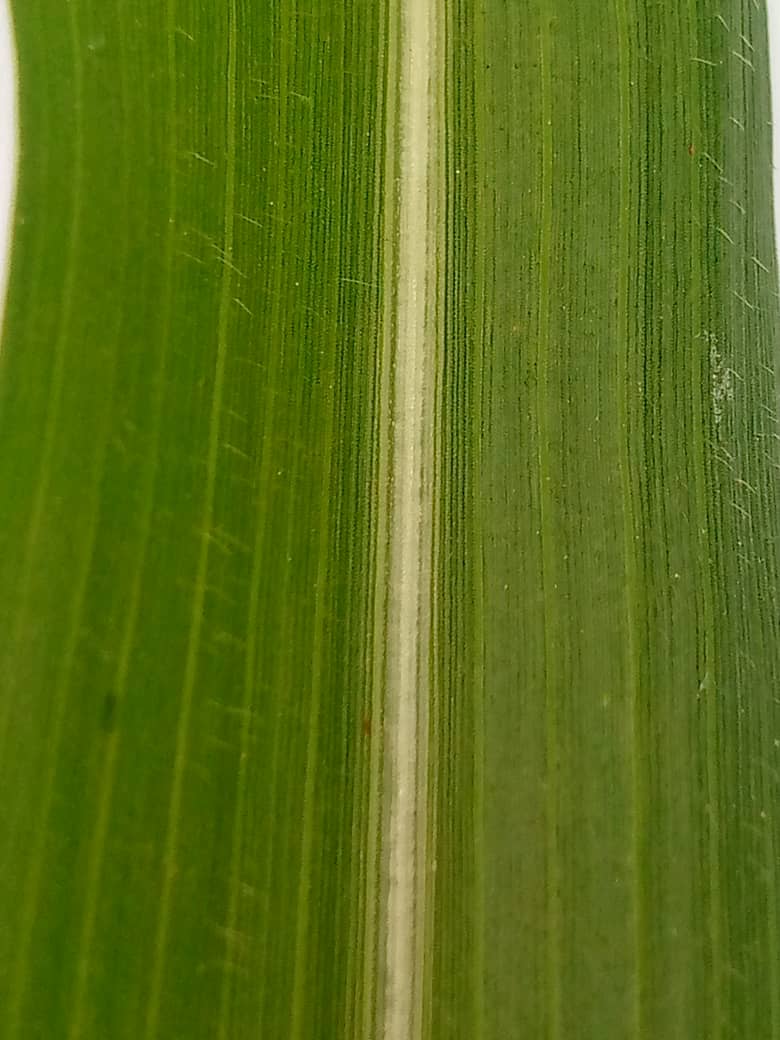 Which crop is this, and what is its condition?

pearl millet, healthy leaves
